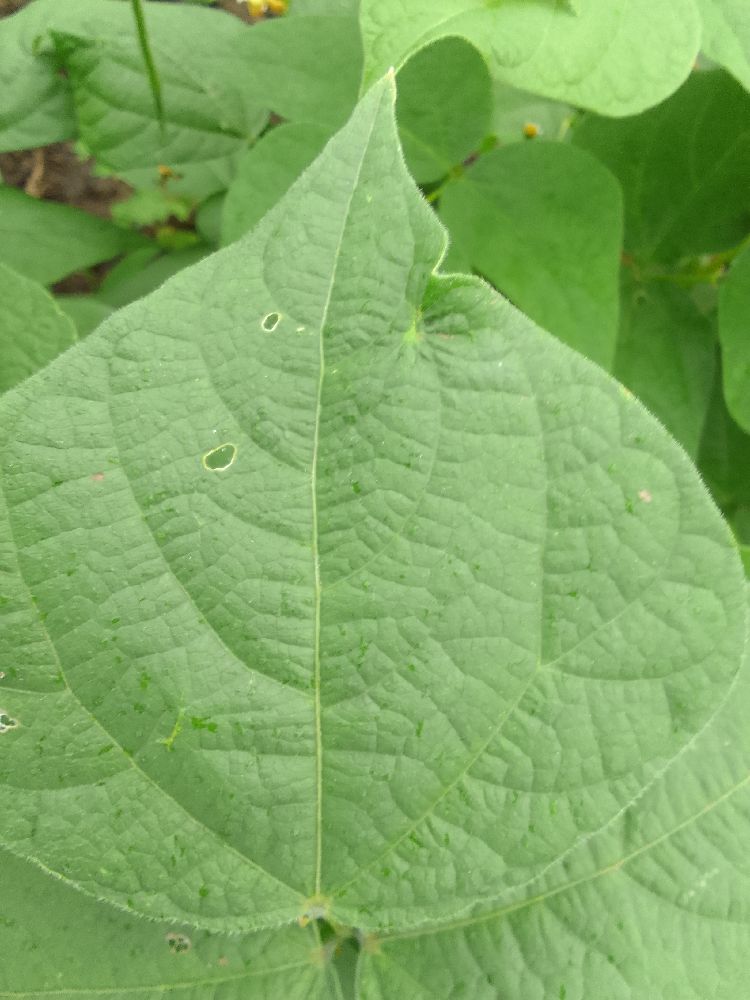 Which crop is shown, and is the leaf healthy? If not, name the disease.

common bean, healthy
